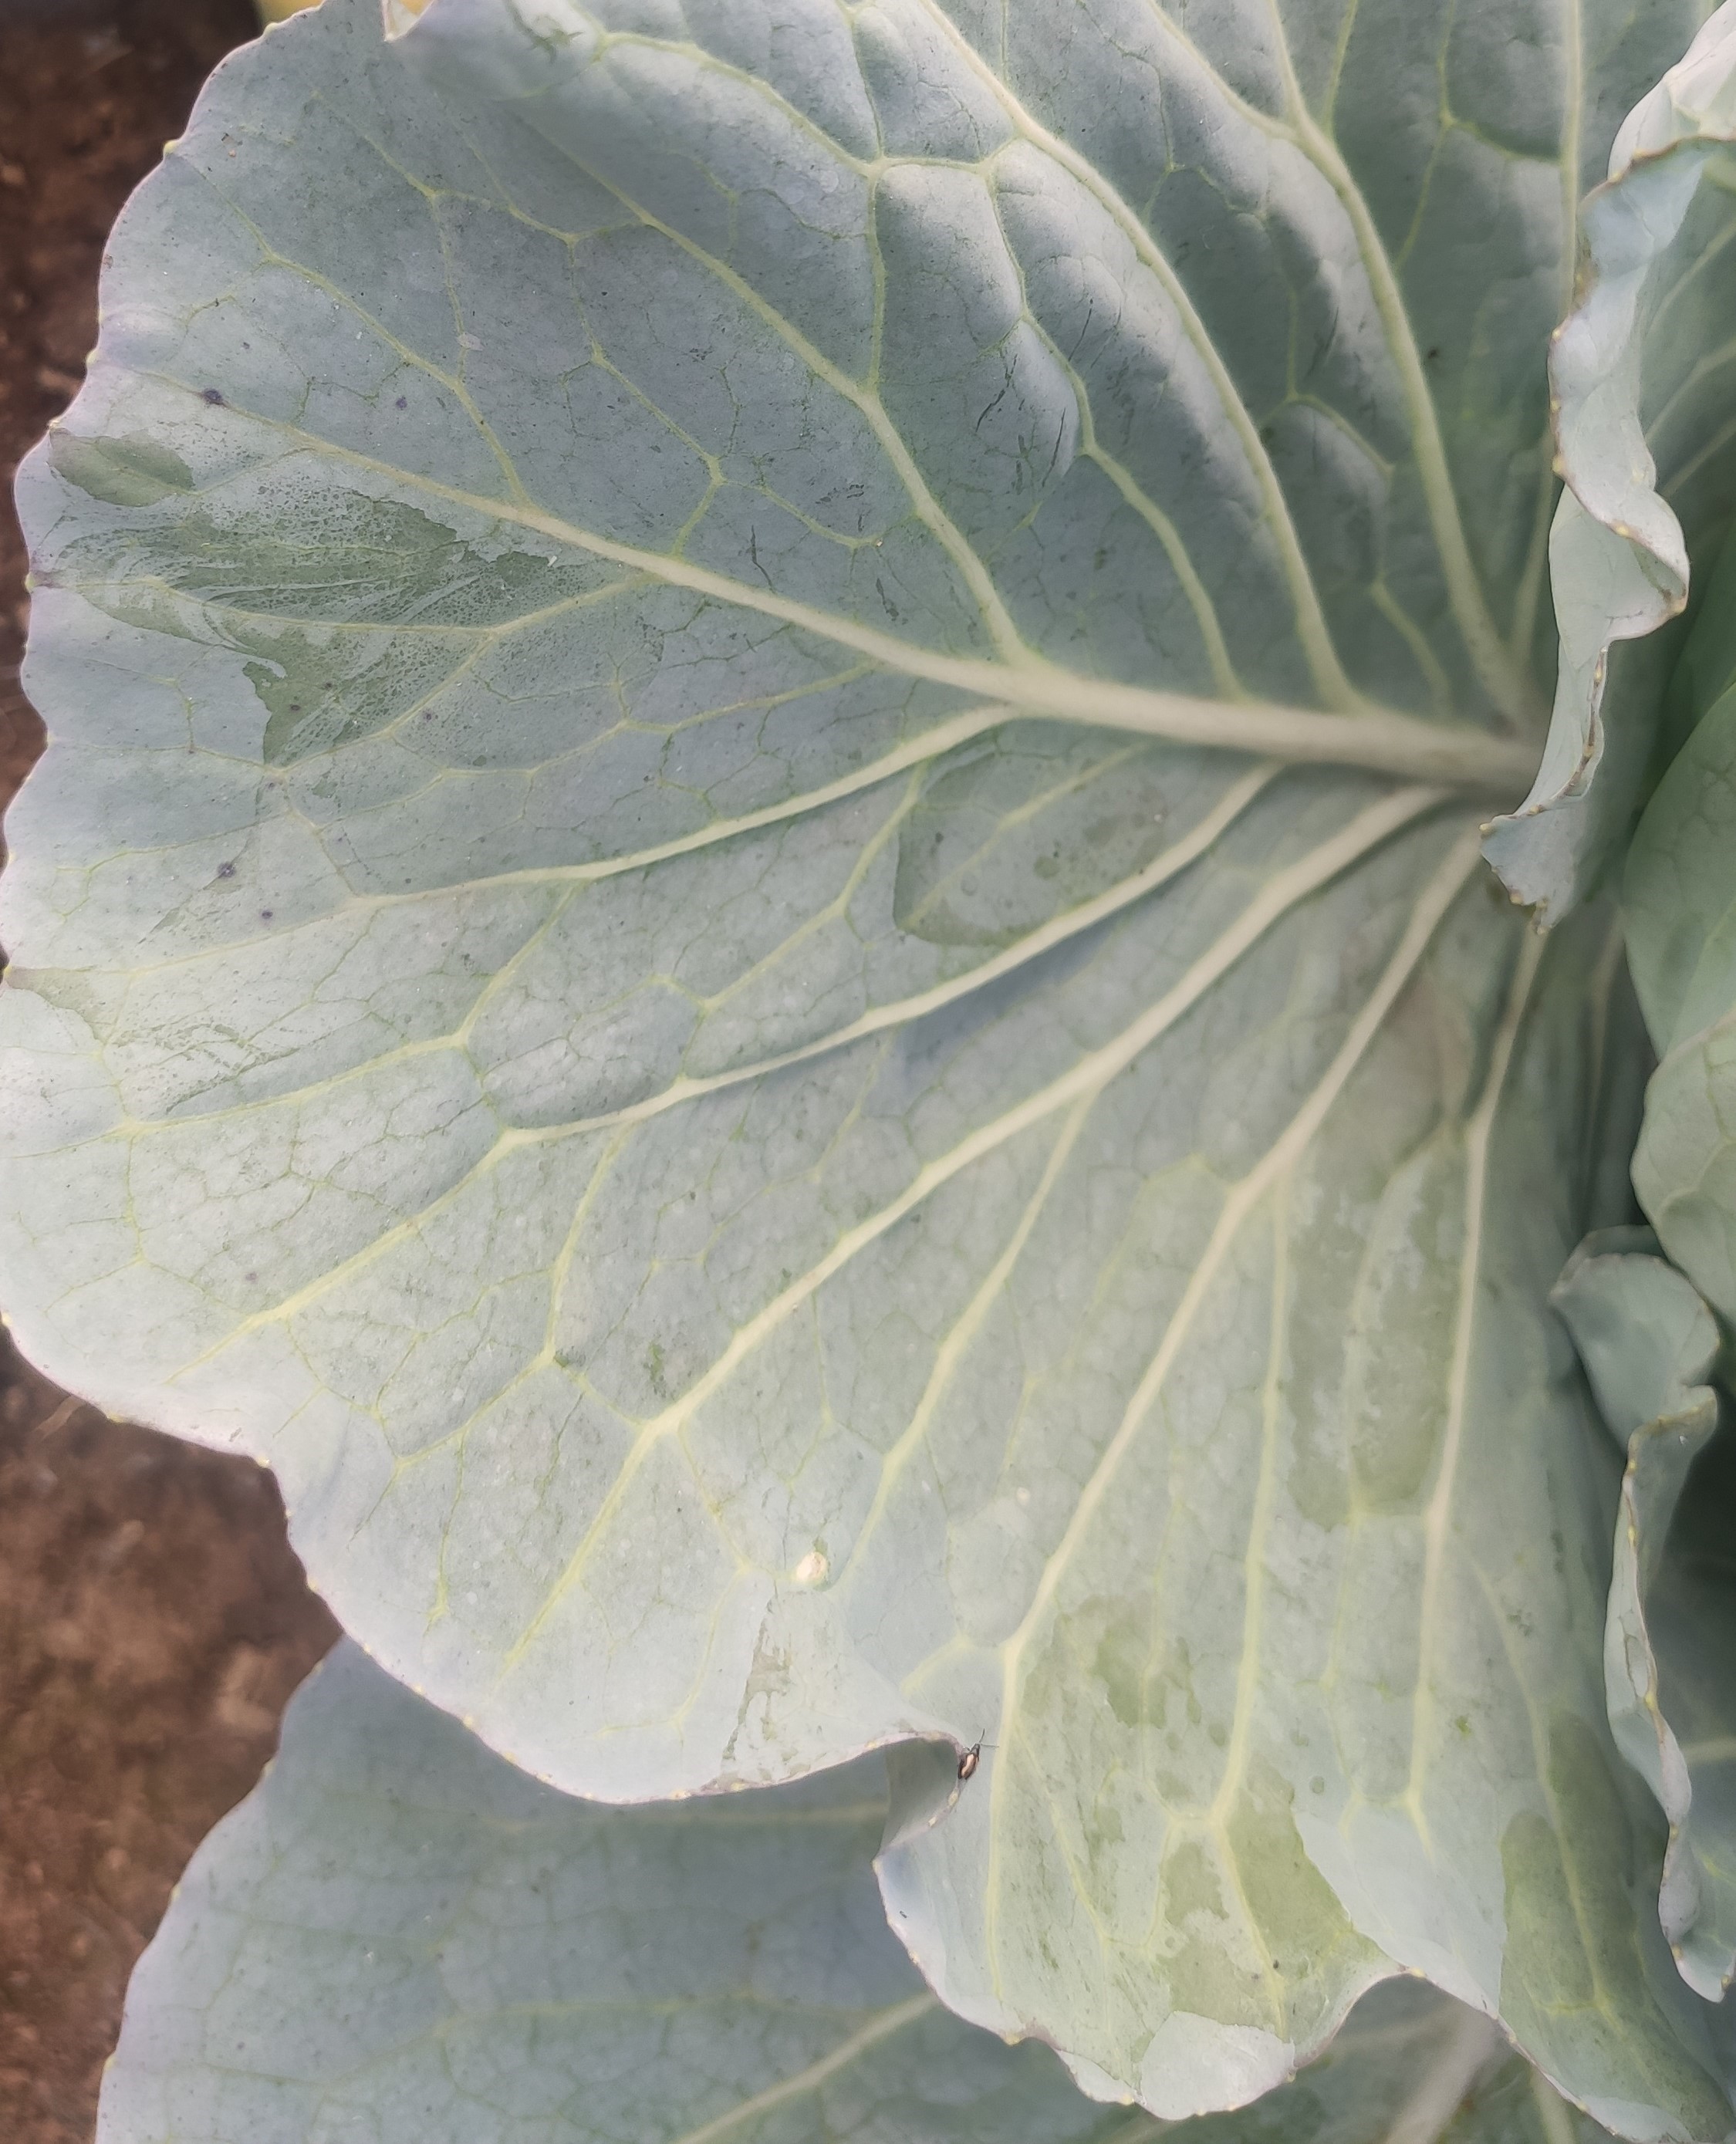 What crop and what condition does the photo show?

cabbage, healthy
